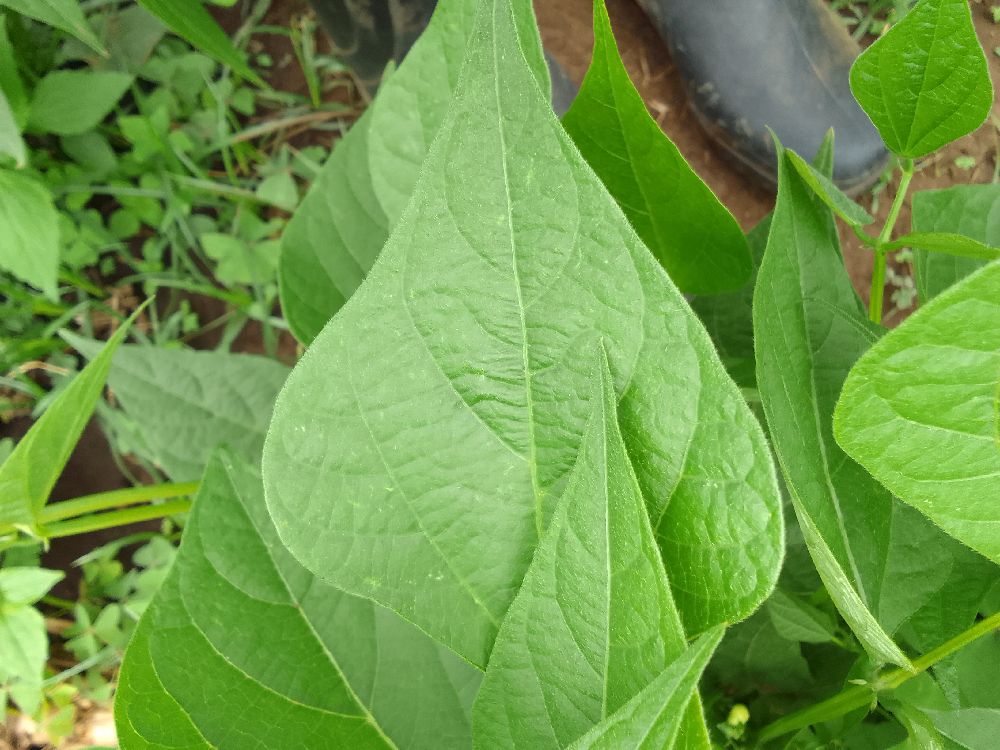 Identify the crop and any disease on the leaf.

common bean, healthy
